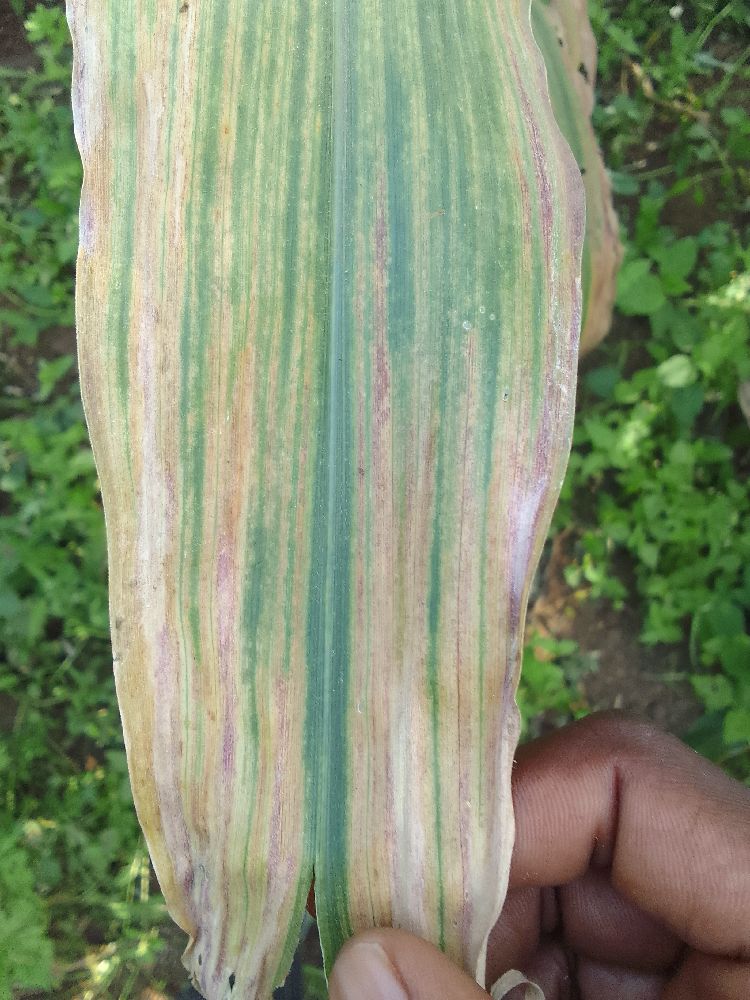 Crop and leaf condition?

maize, maize lethal necrosis
